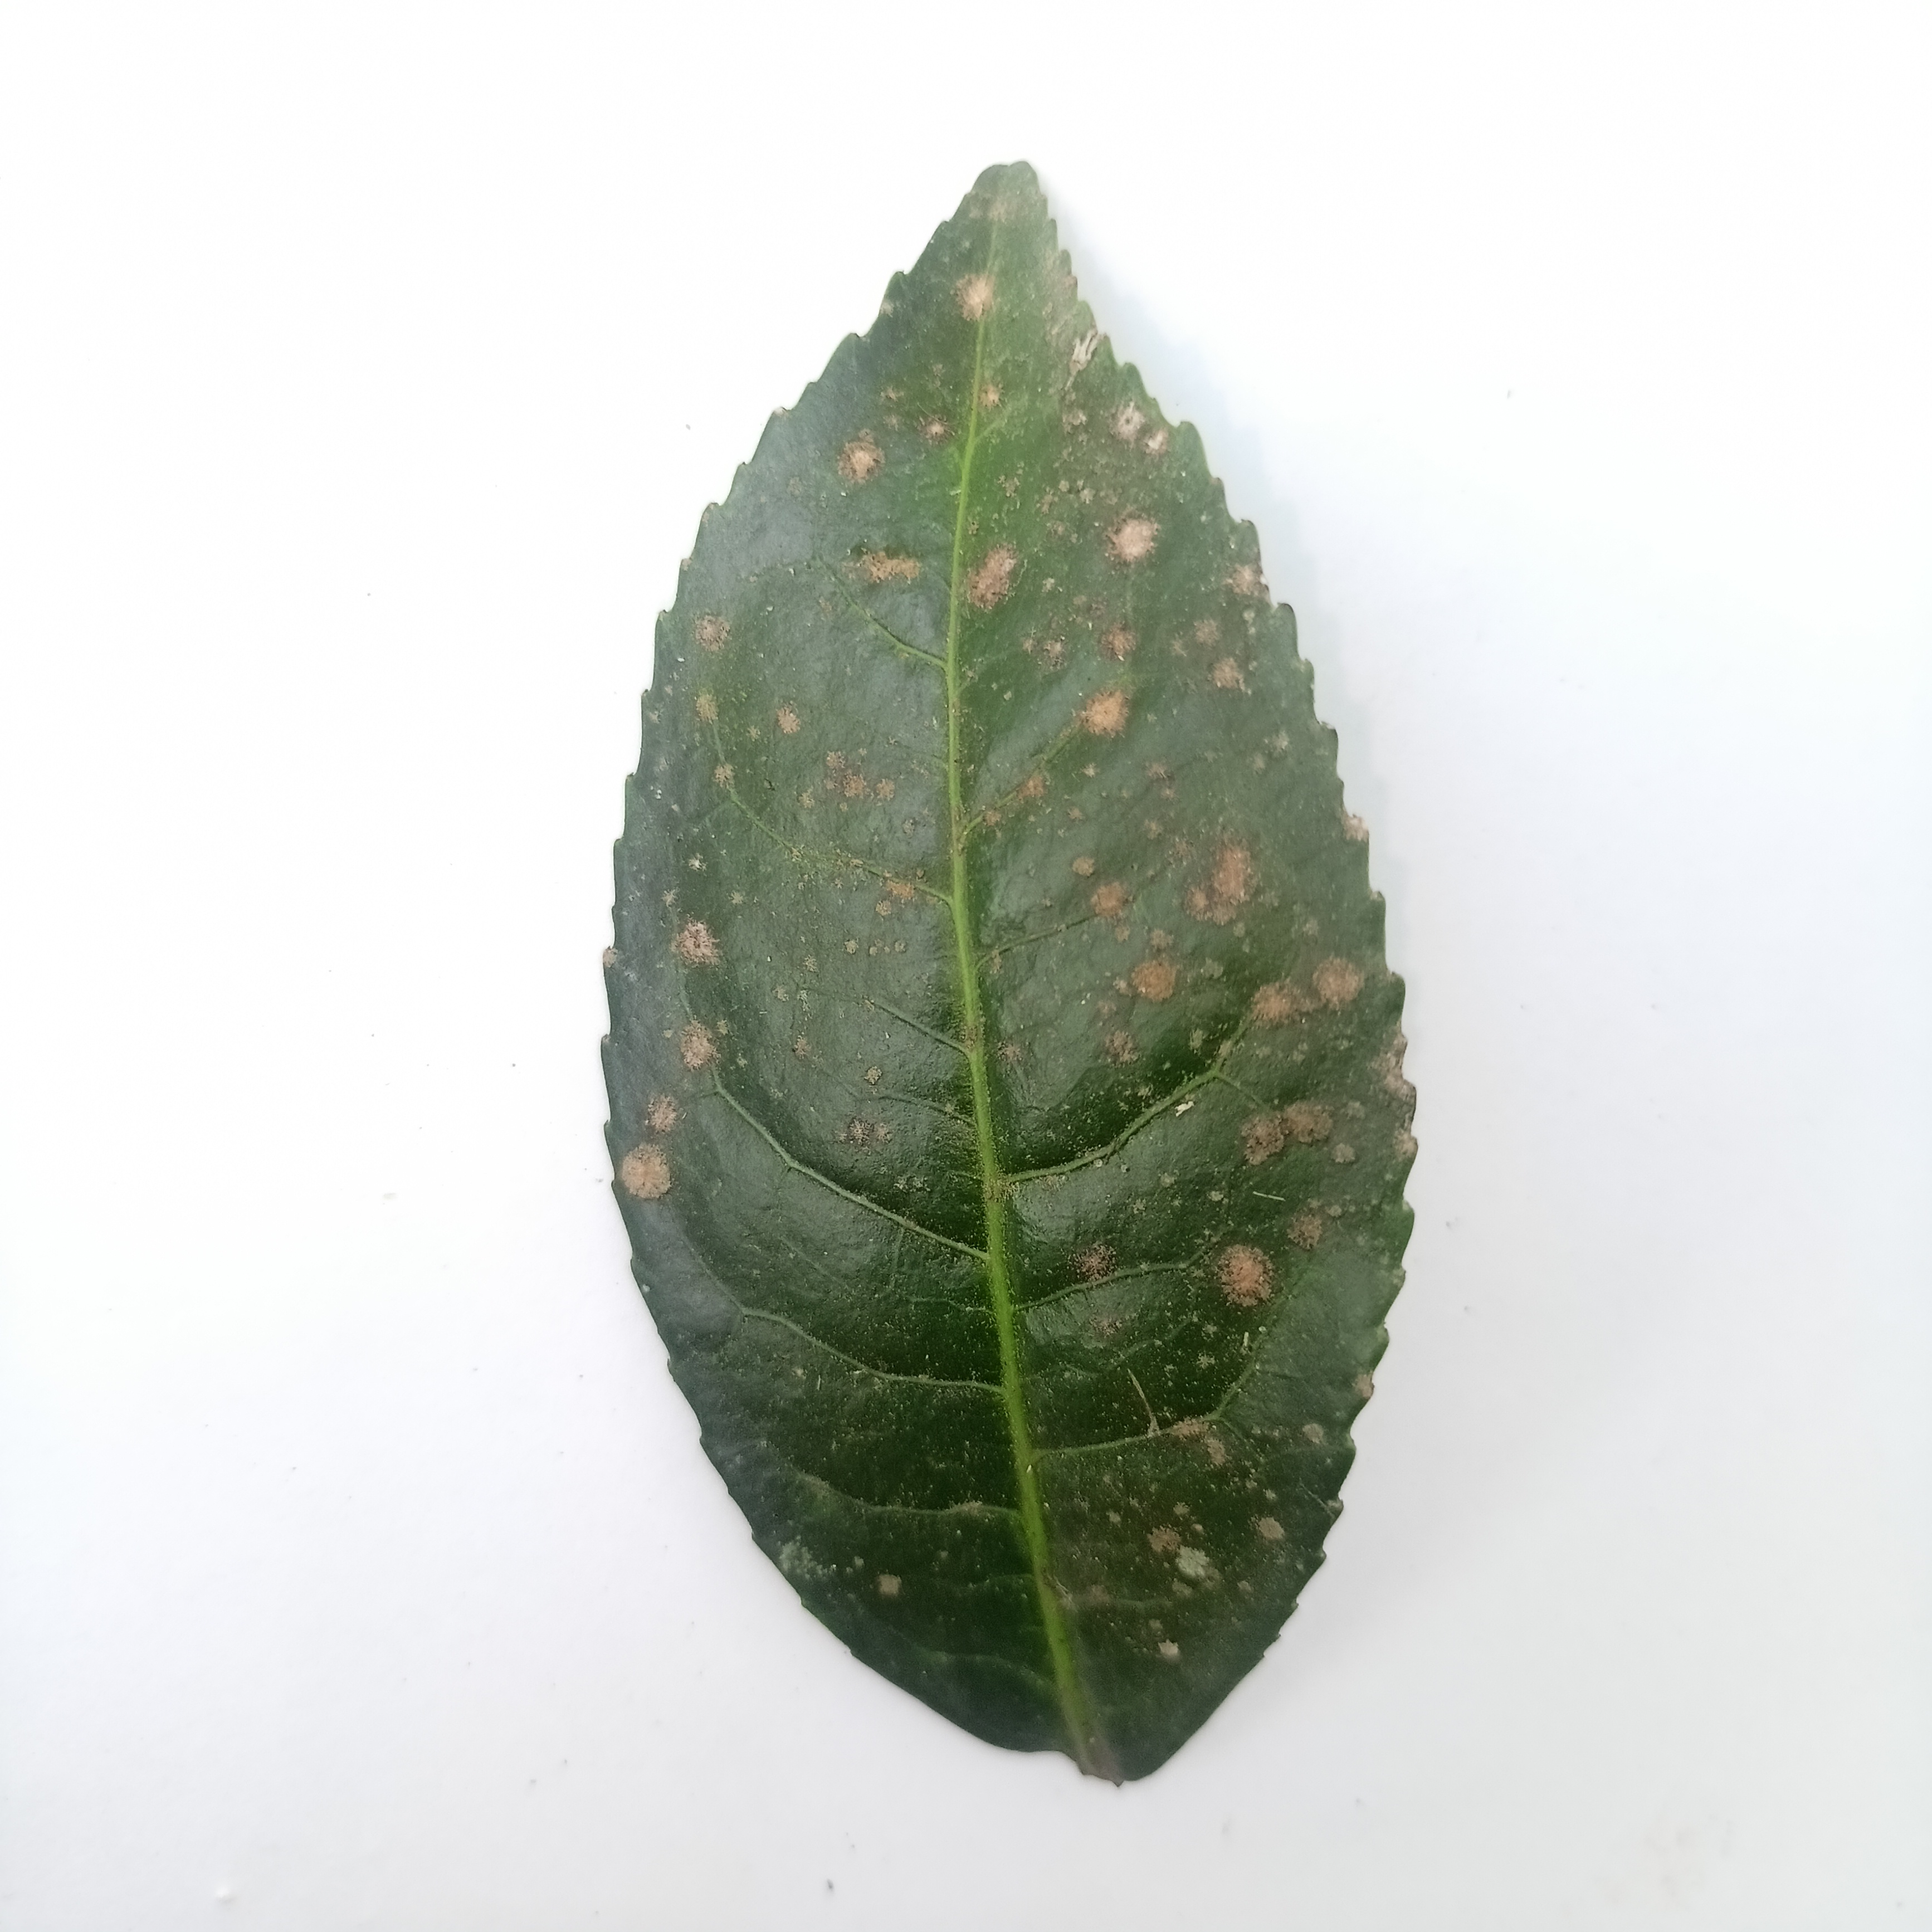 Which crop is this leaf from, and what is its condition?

tea, algal leaf
